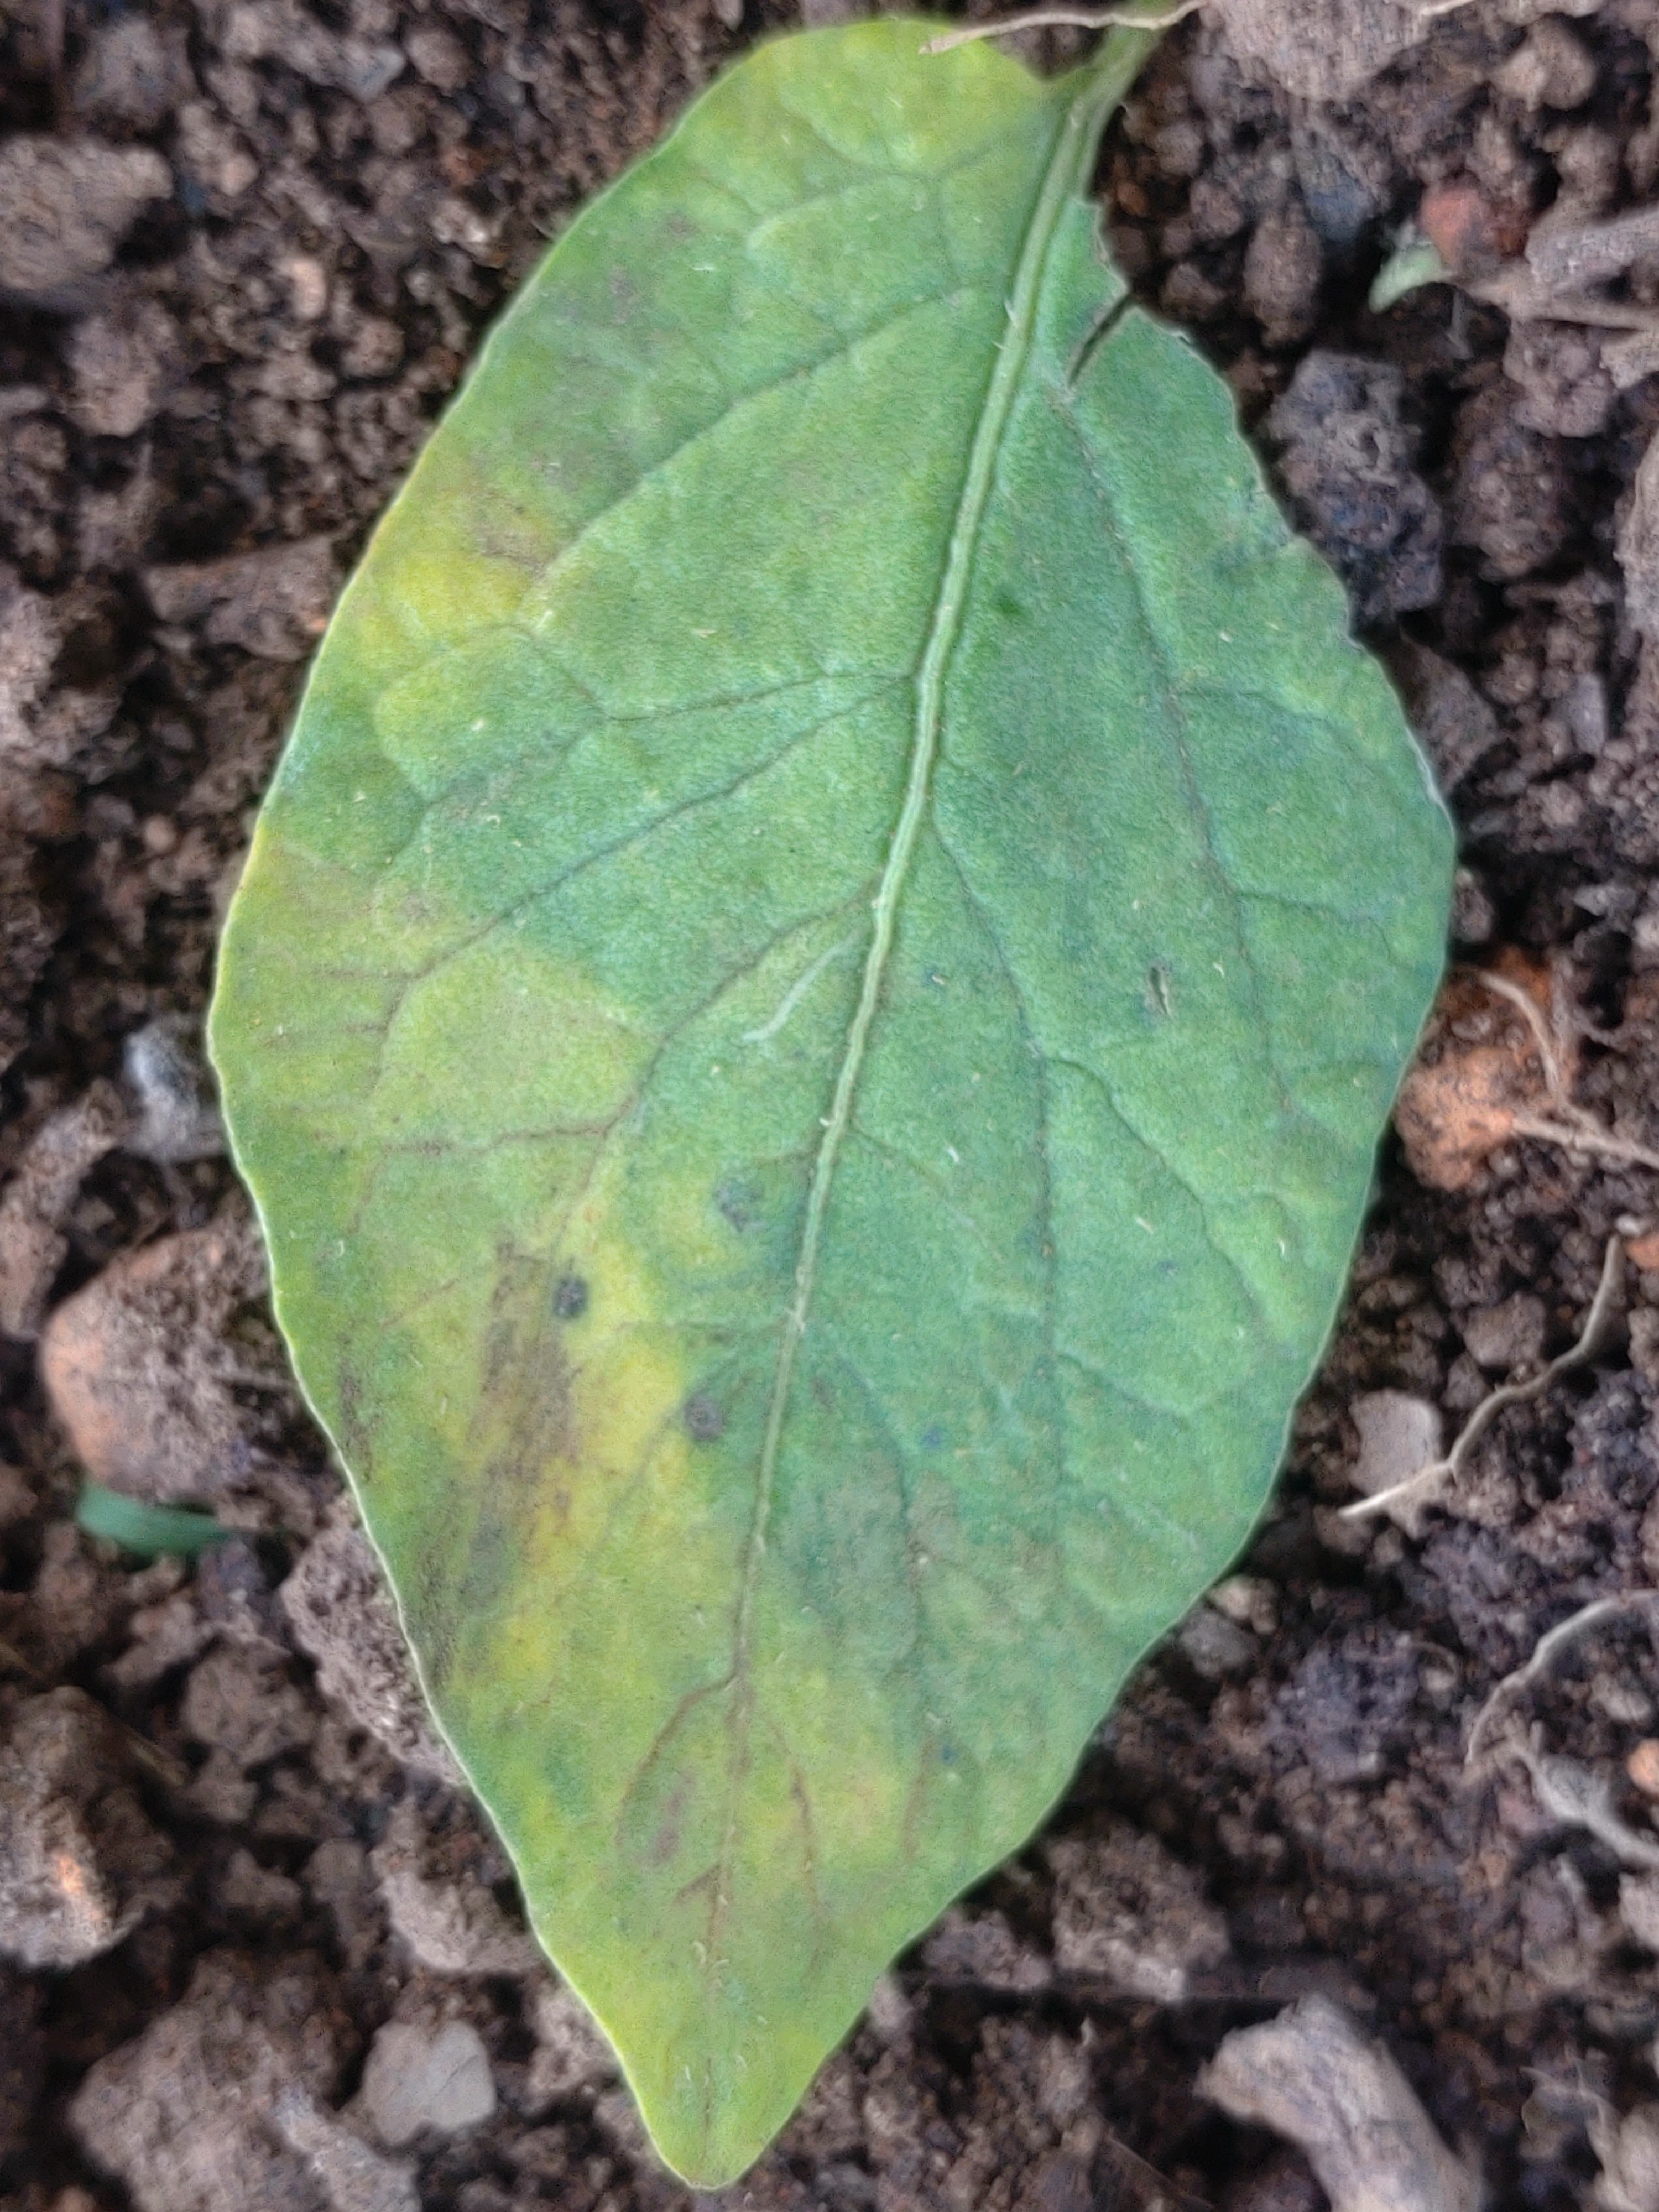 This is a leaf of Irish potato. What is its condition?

late blight
